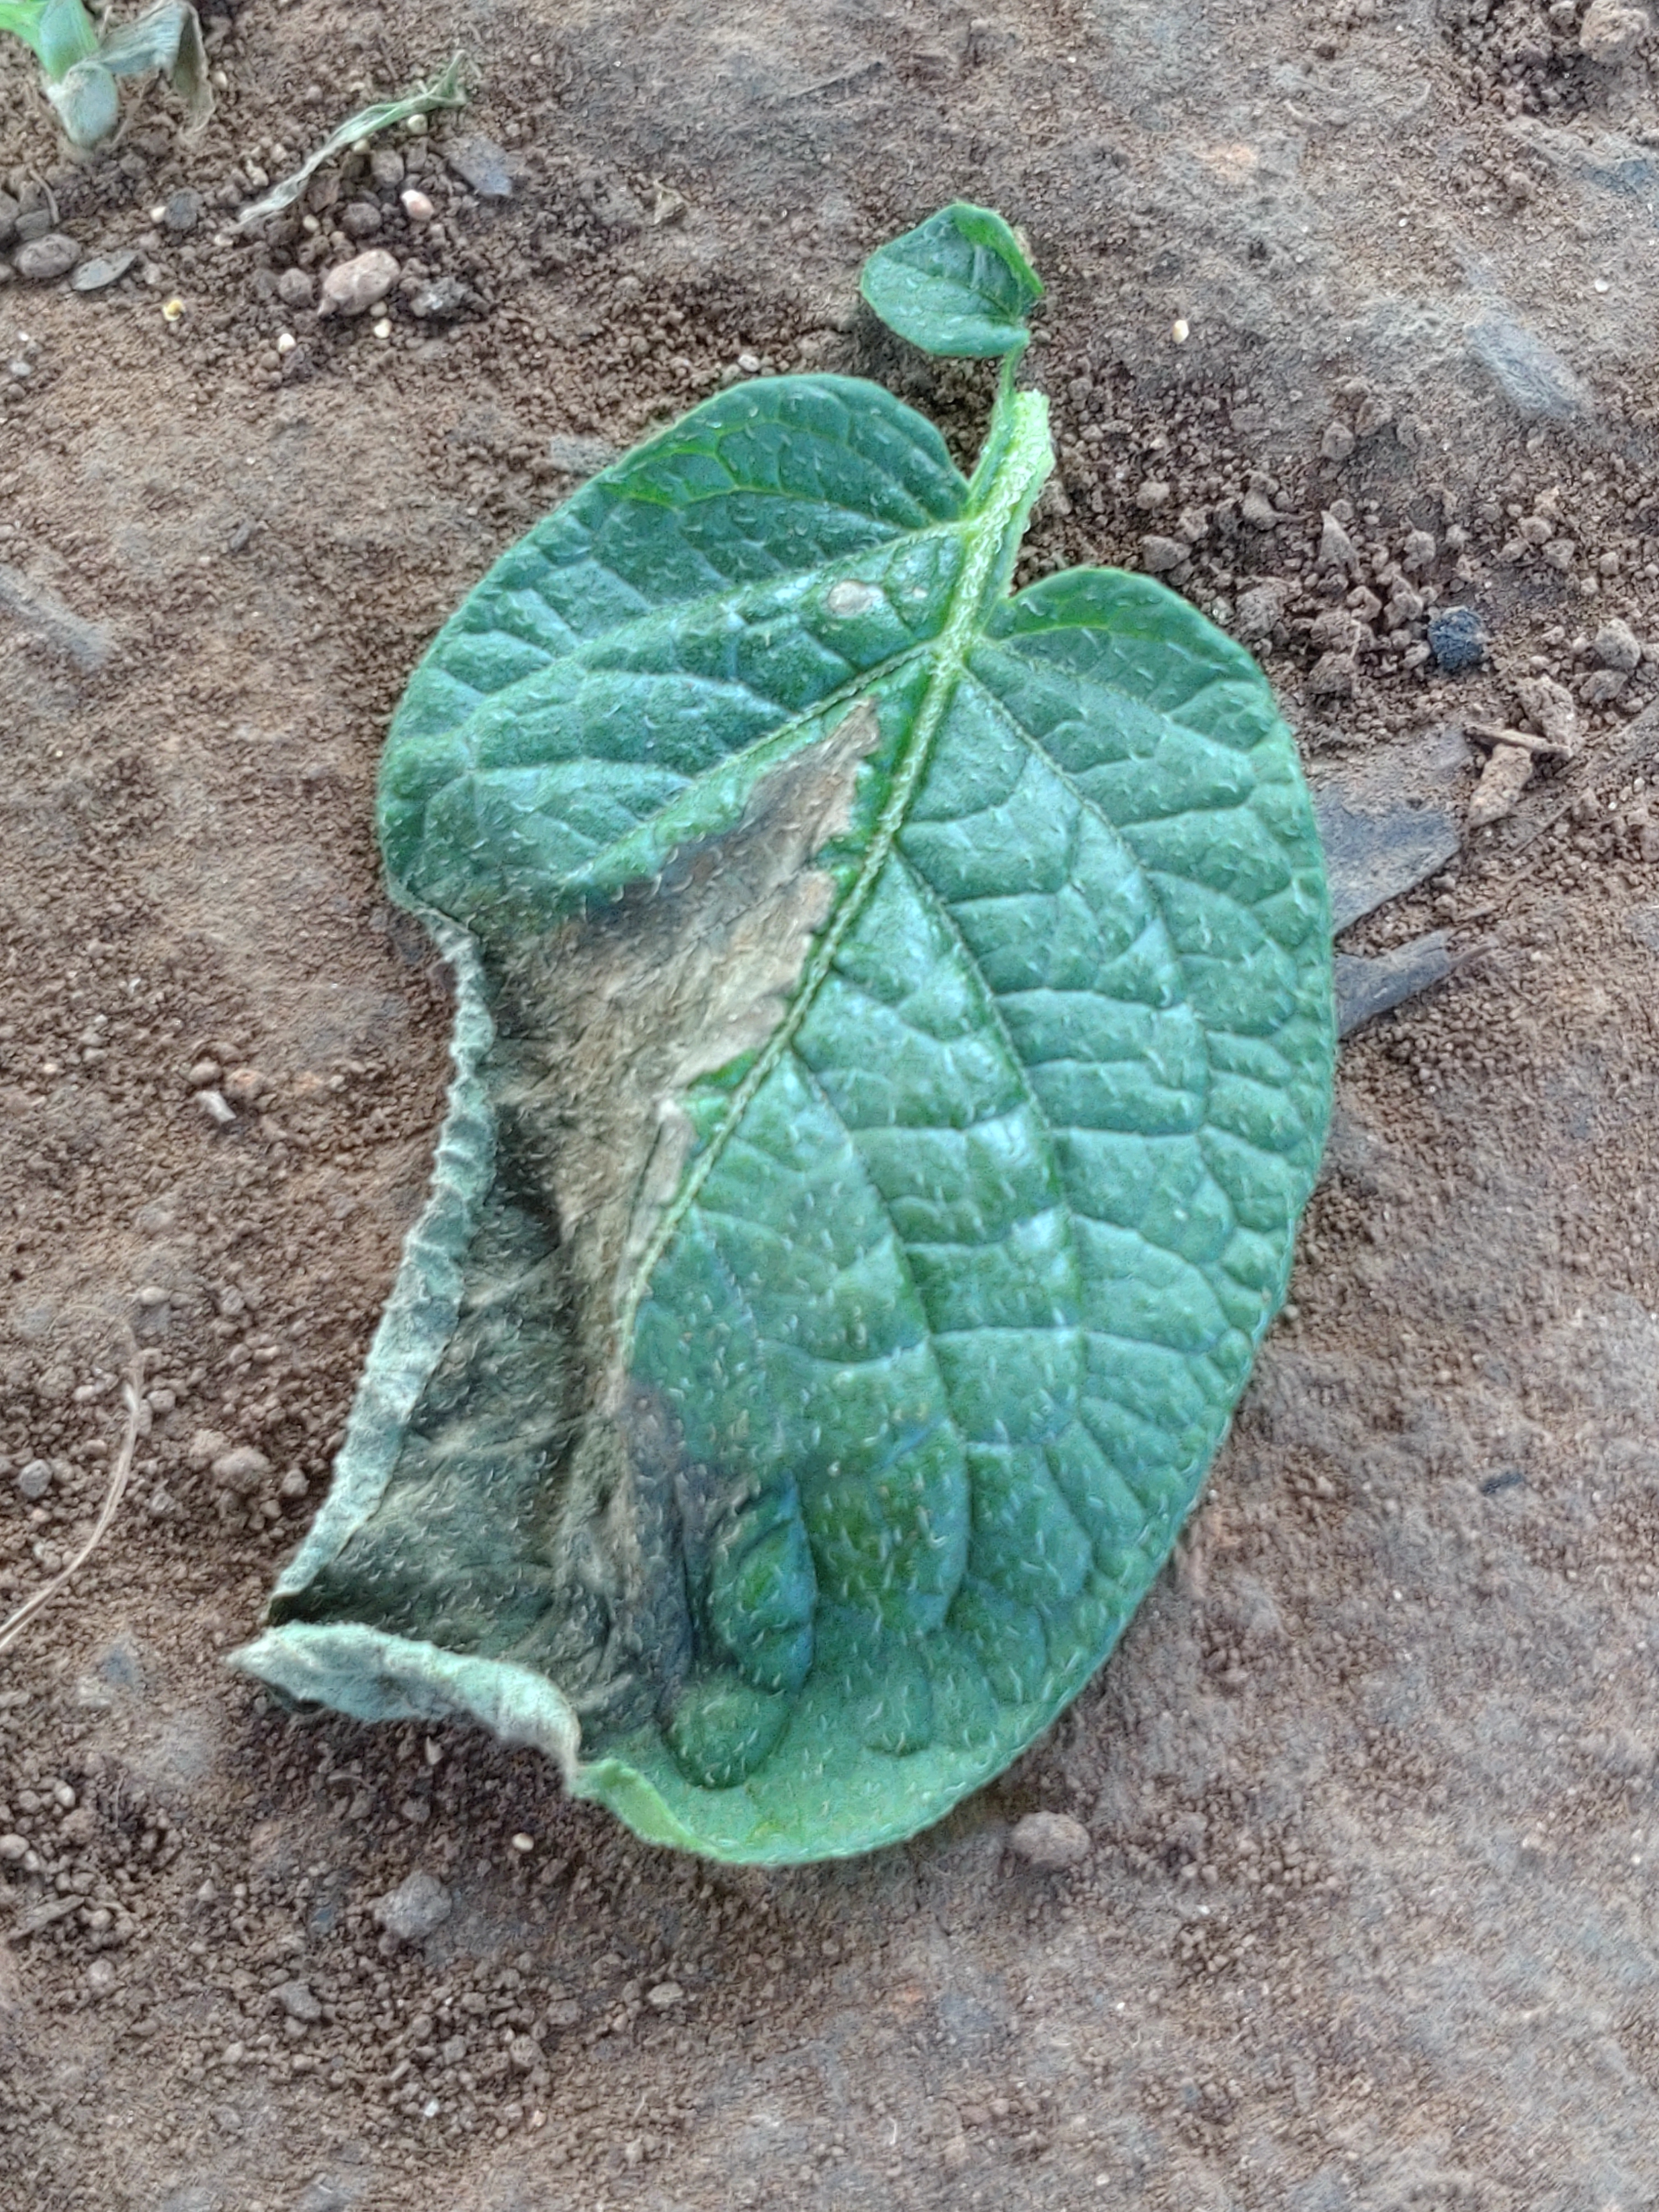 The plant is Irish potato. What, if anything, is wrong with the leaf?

early blight
